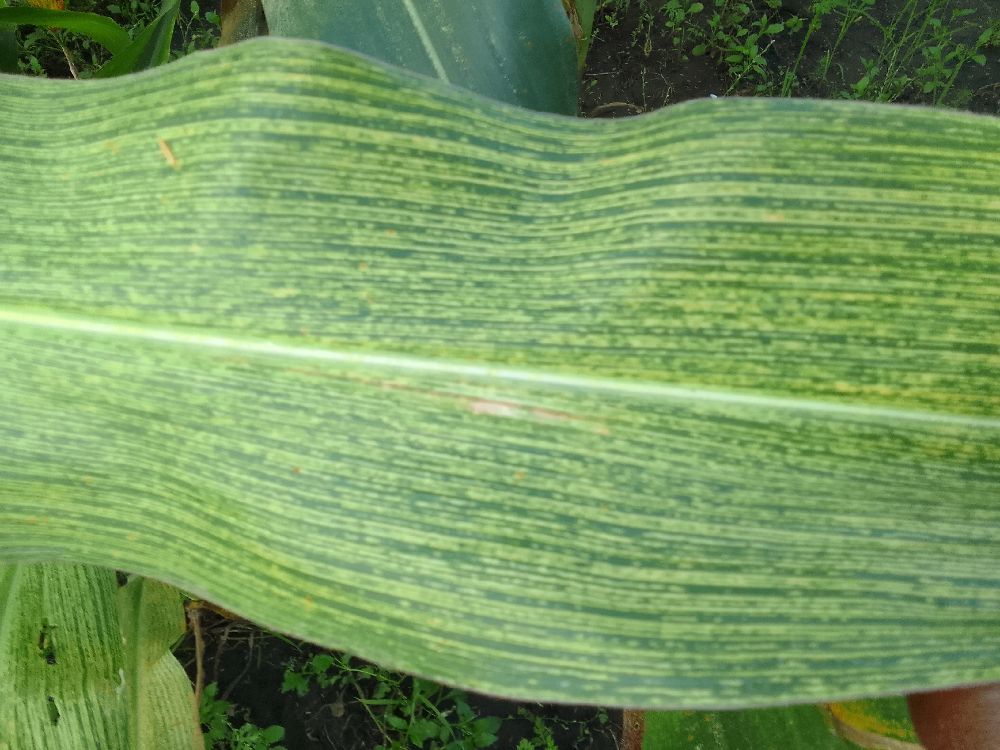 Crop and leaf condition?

maize, maize streak virus
